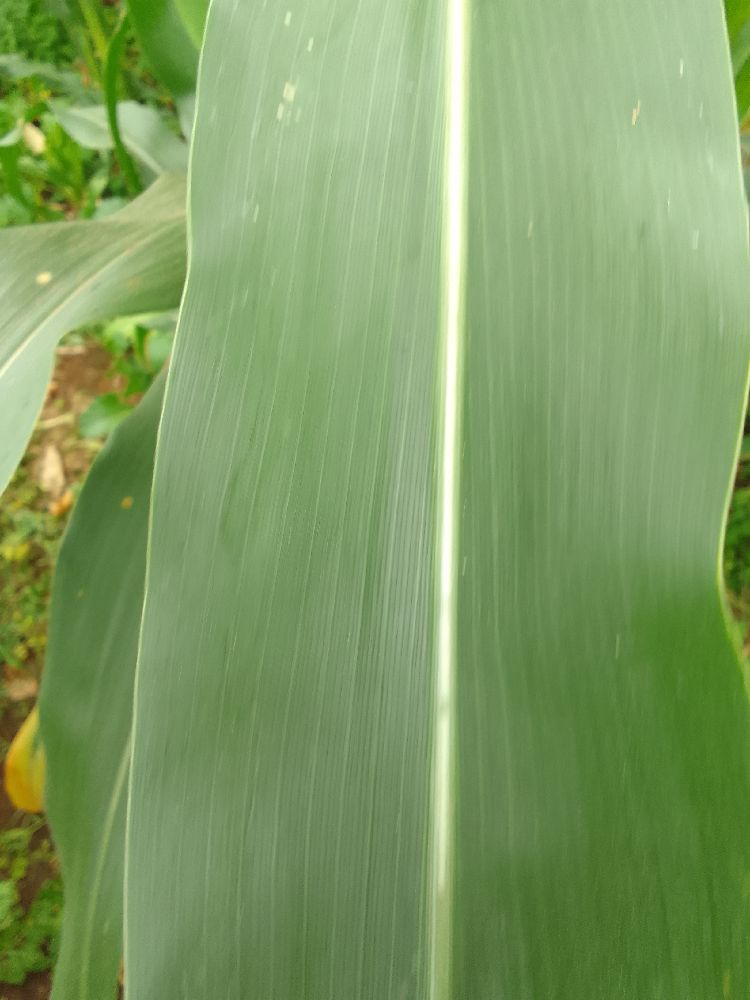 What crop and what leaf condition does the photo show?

maize, healthy
